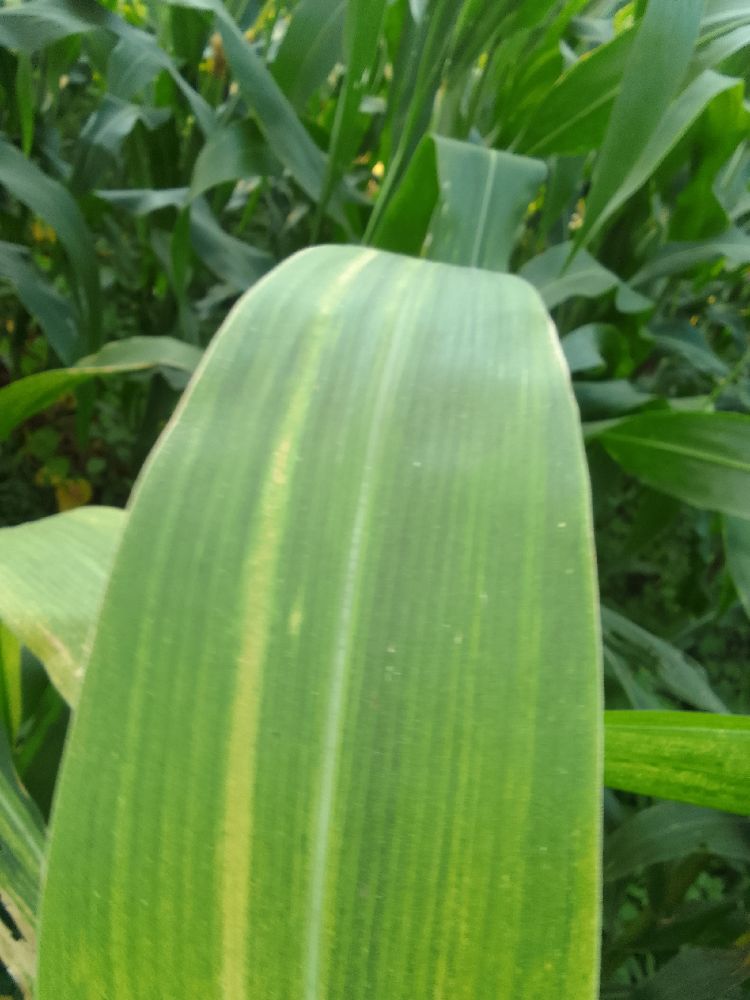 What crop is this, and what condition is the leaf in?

maize, maize lethal necrosis
